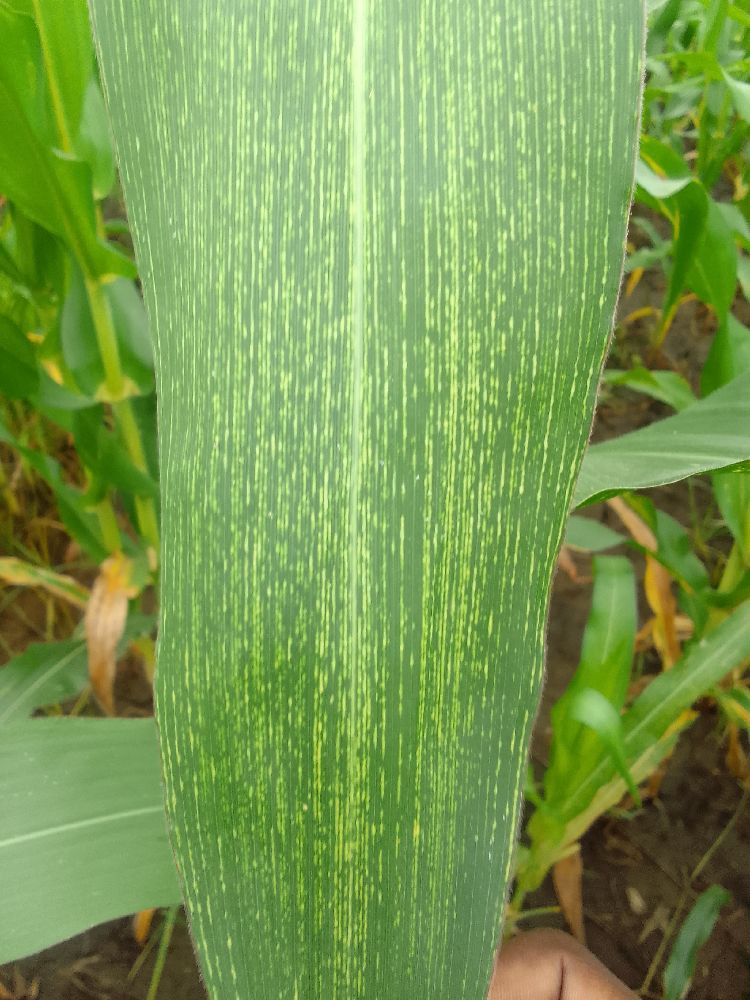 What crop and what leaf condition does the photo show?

maize, maize streak virus
